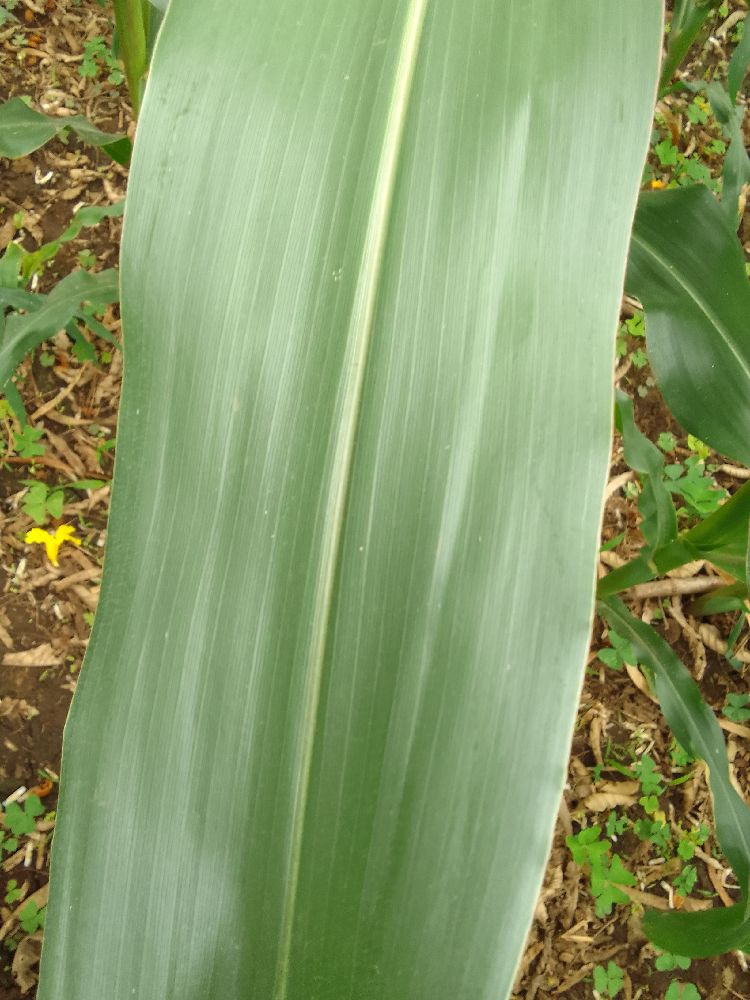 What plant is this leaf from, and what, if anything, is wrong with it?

maize, healthy
